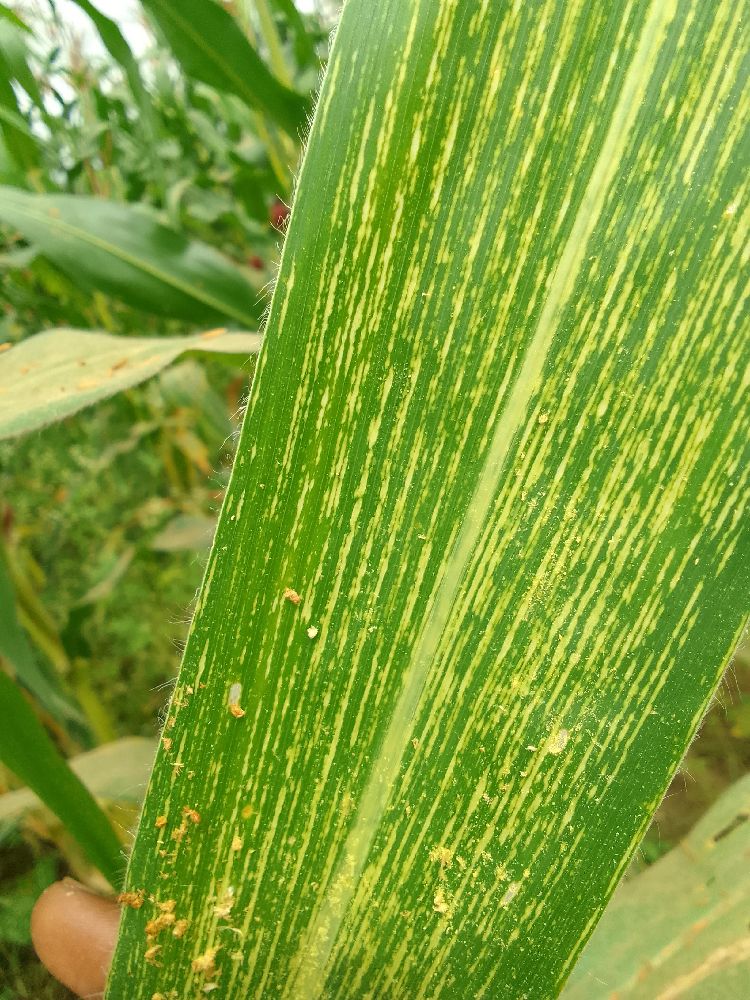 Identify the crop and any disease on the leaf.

maize, maize streak virus
